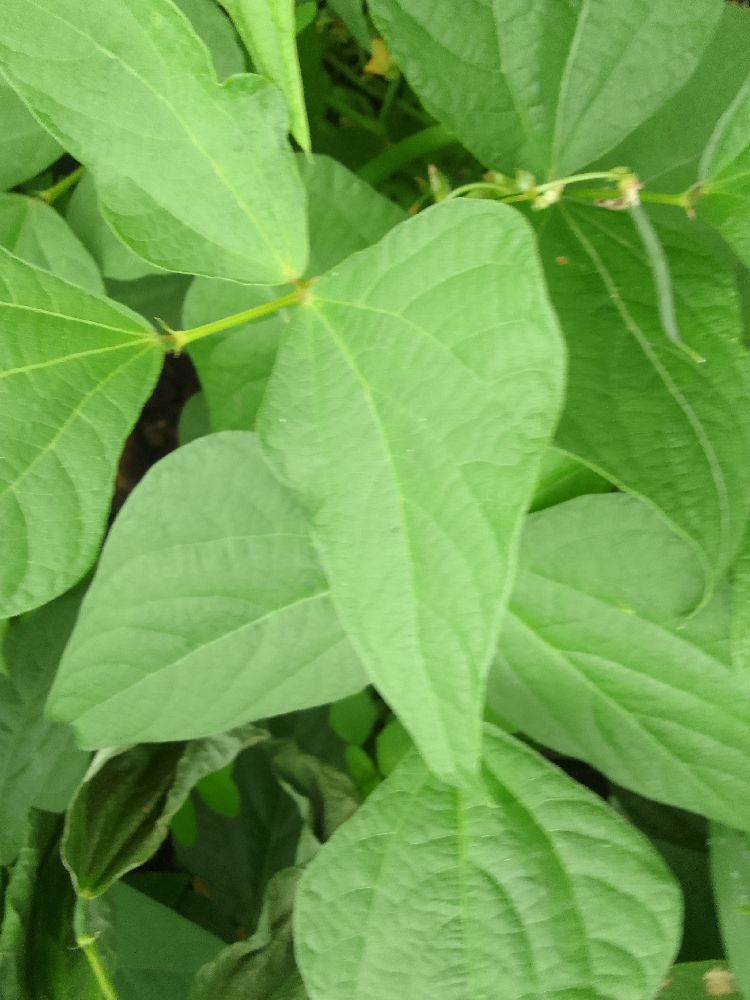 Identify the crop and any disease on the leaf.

common bean, healthy
